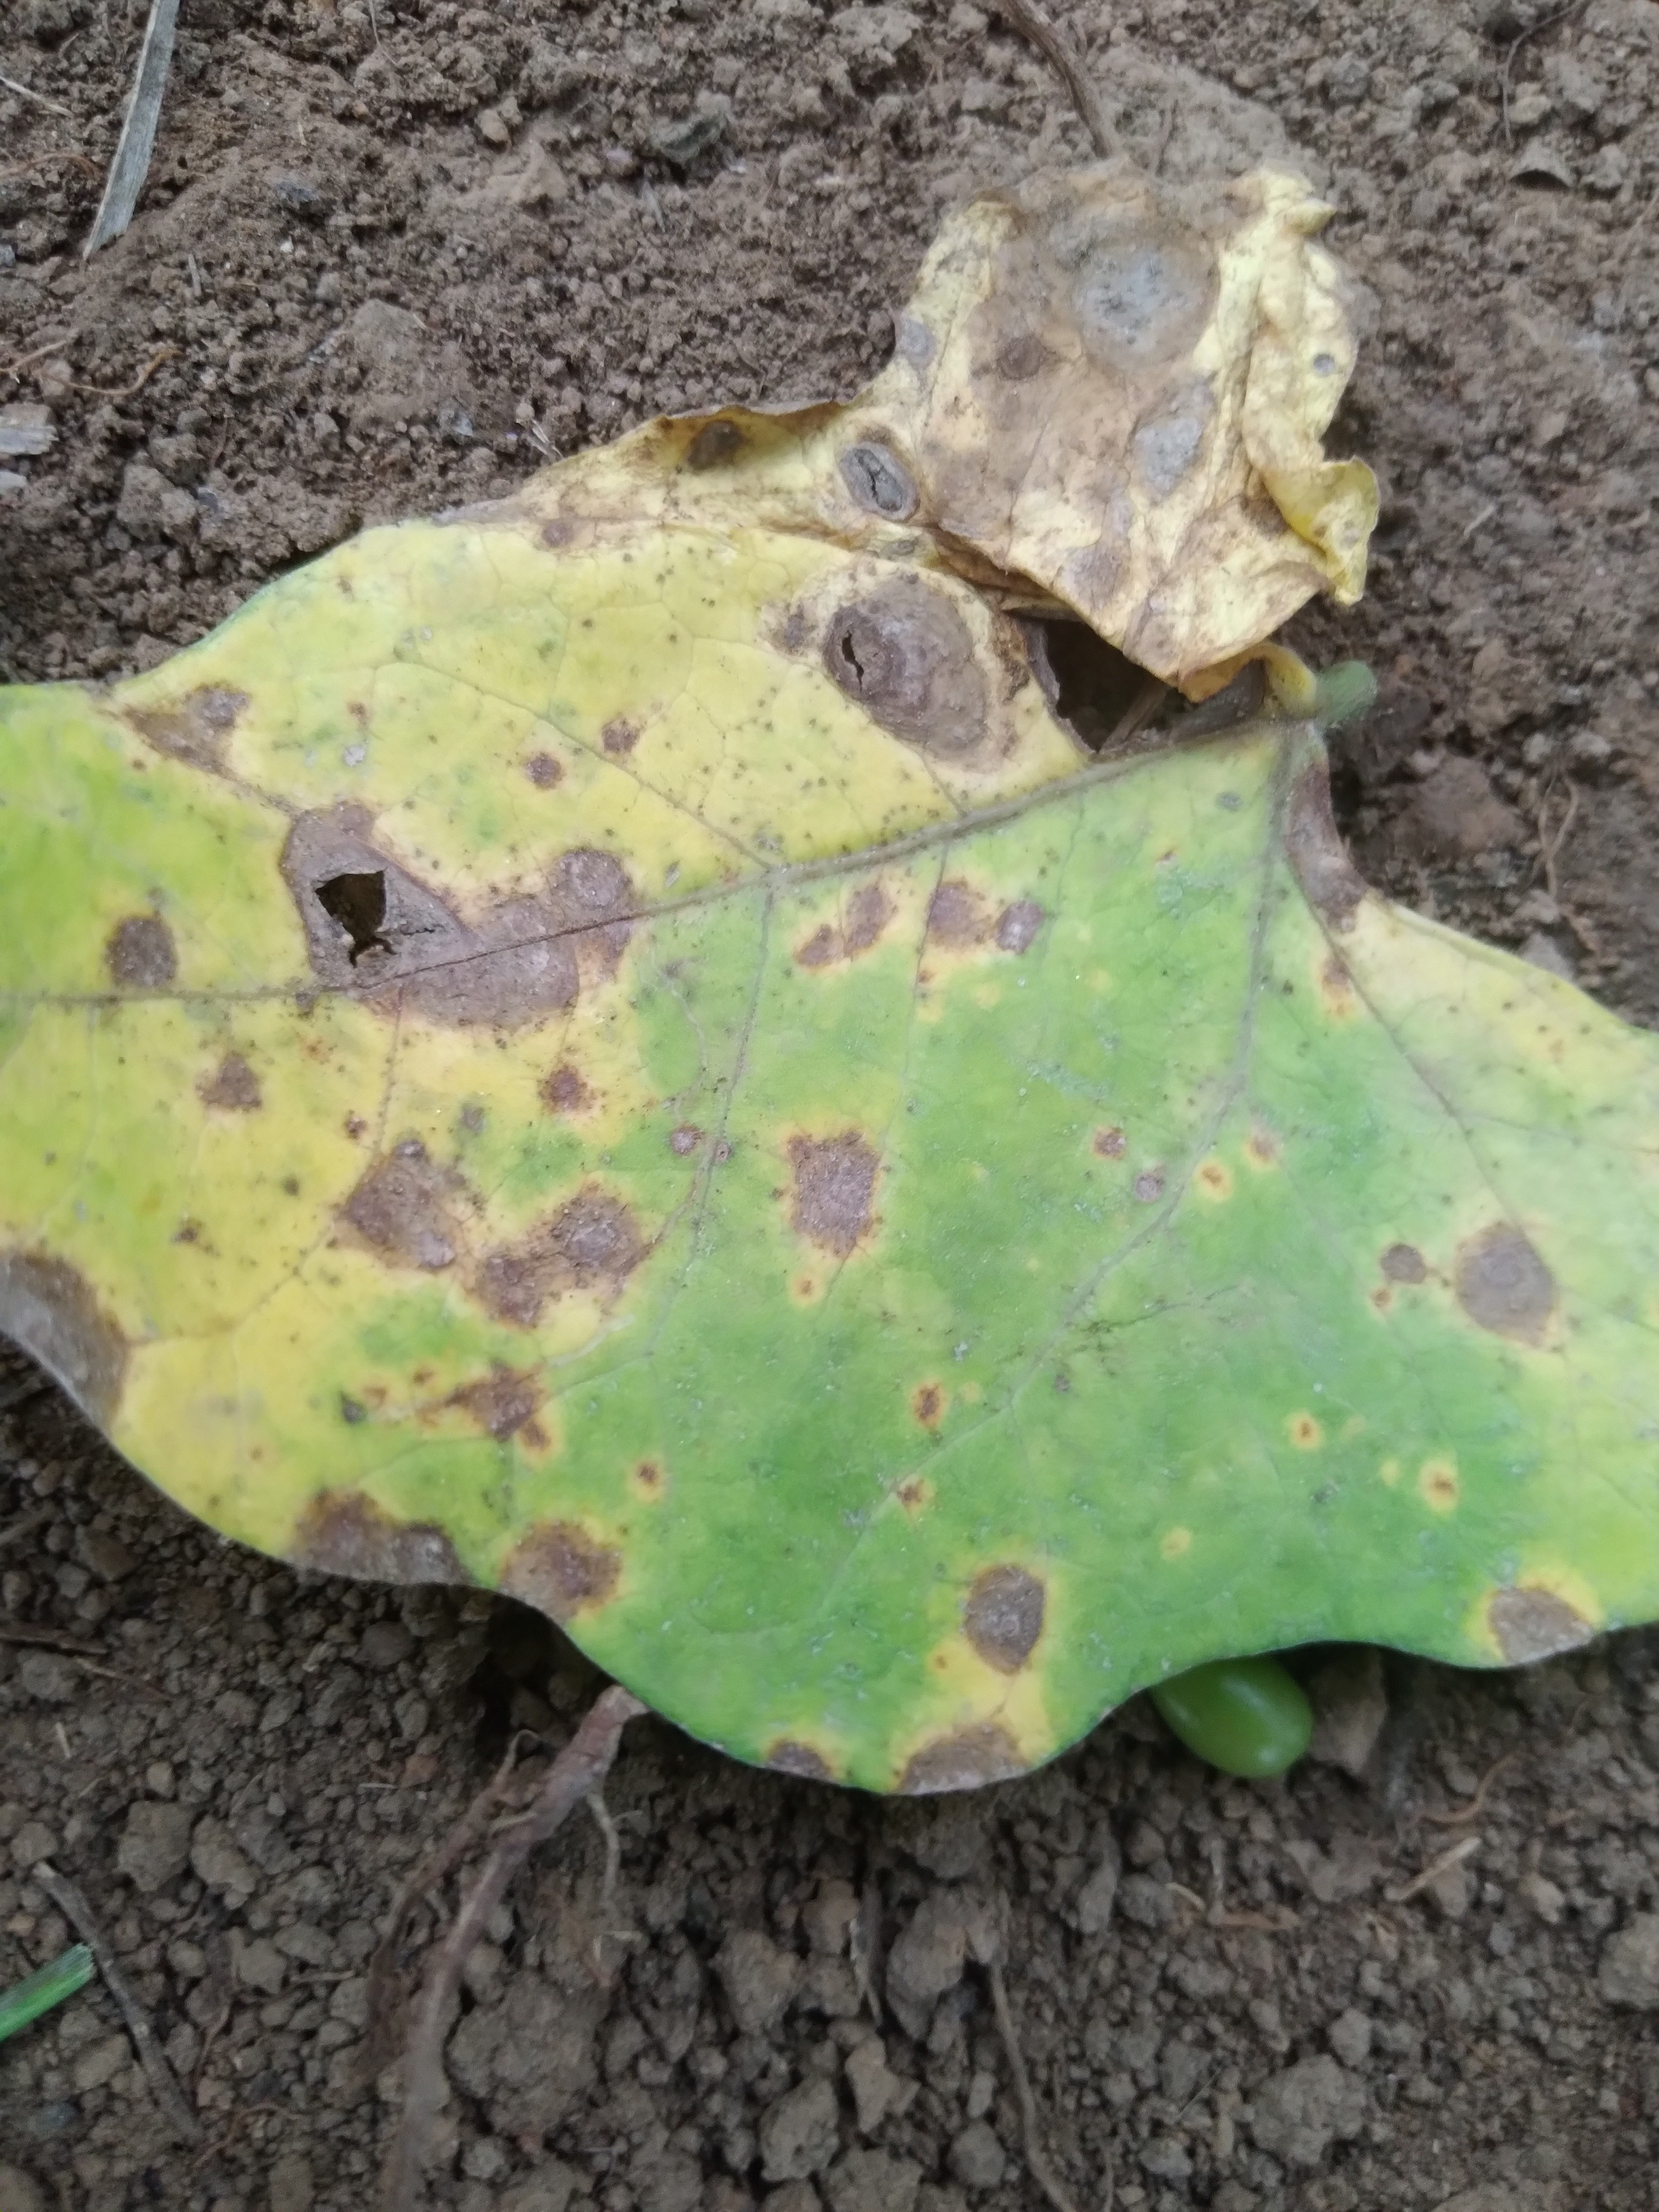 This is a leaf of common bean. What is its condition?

rust
